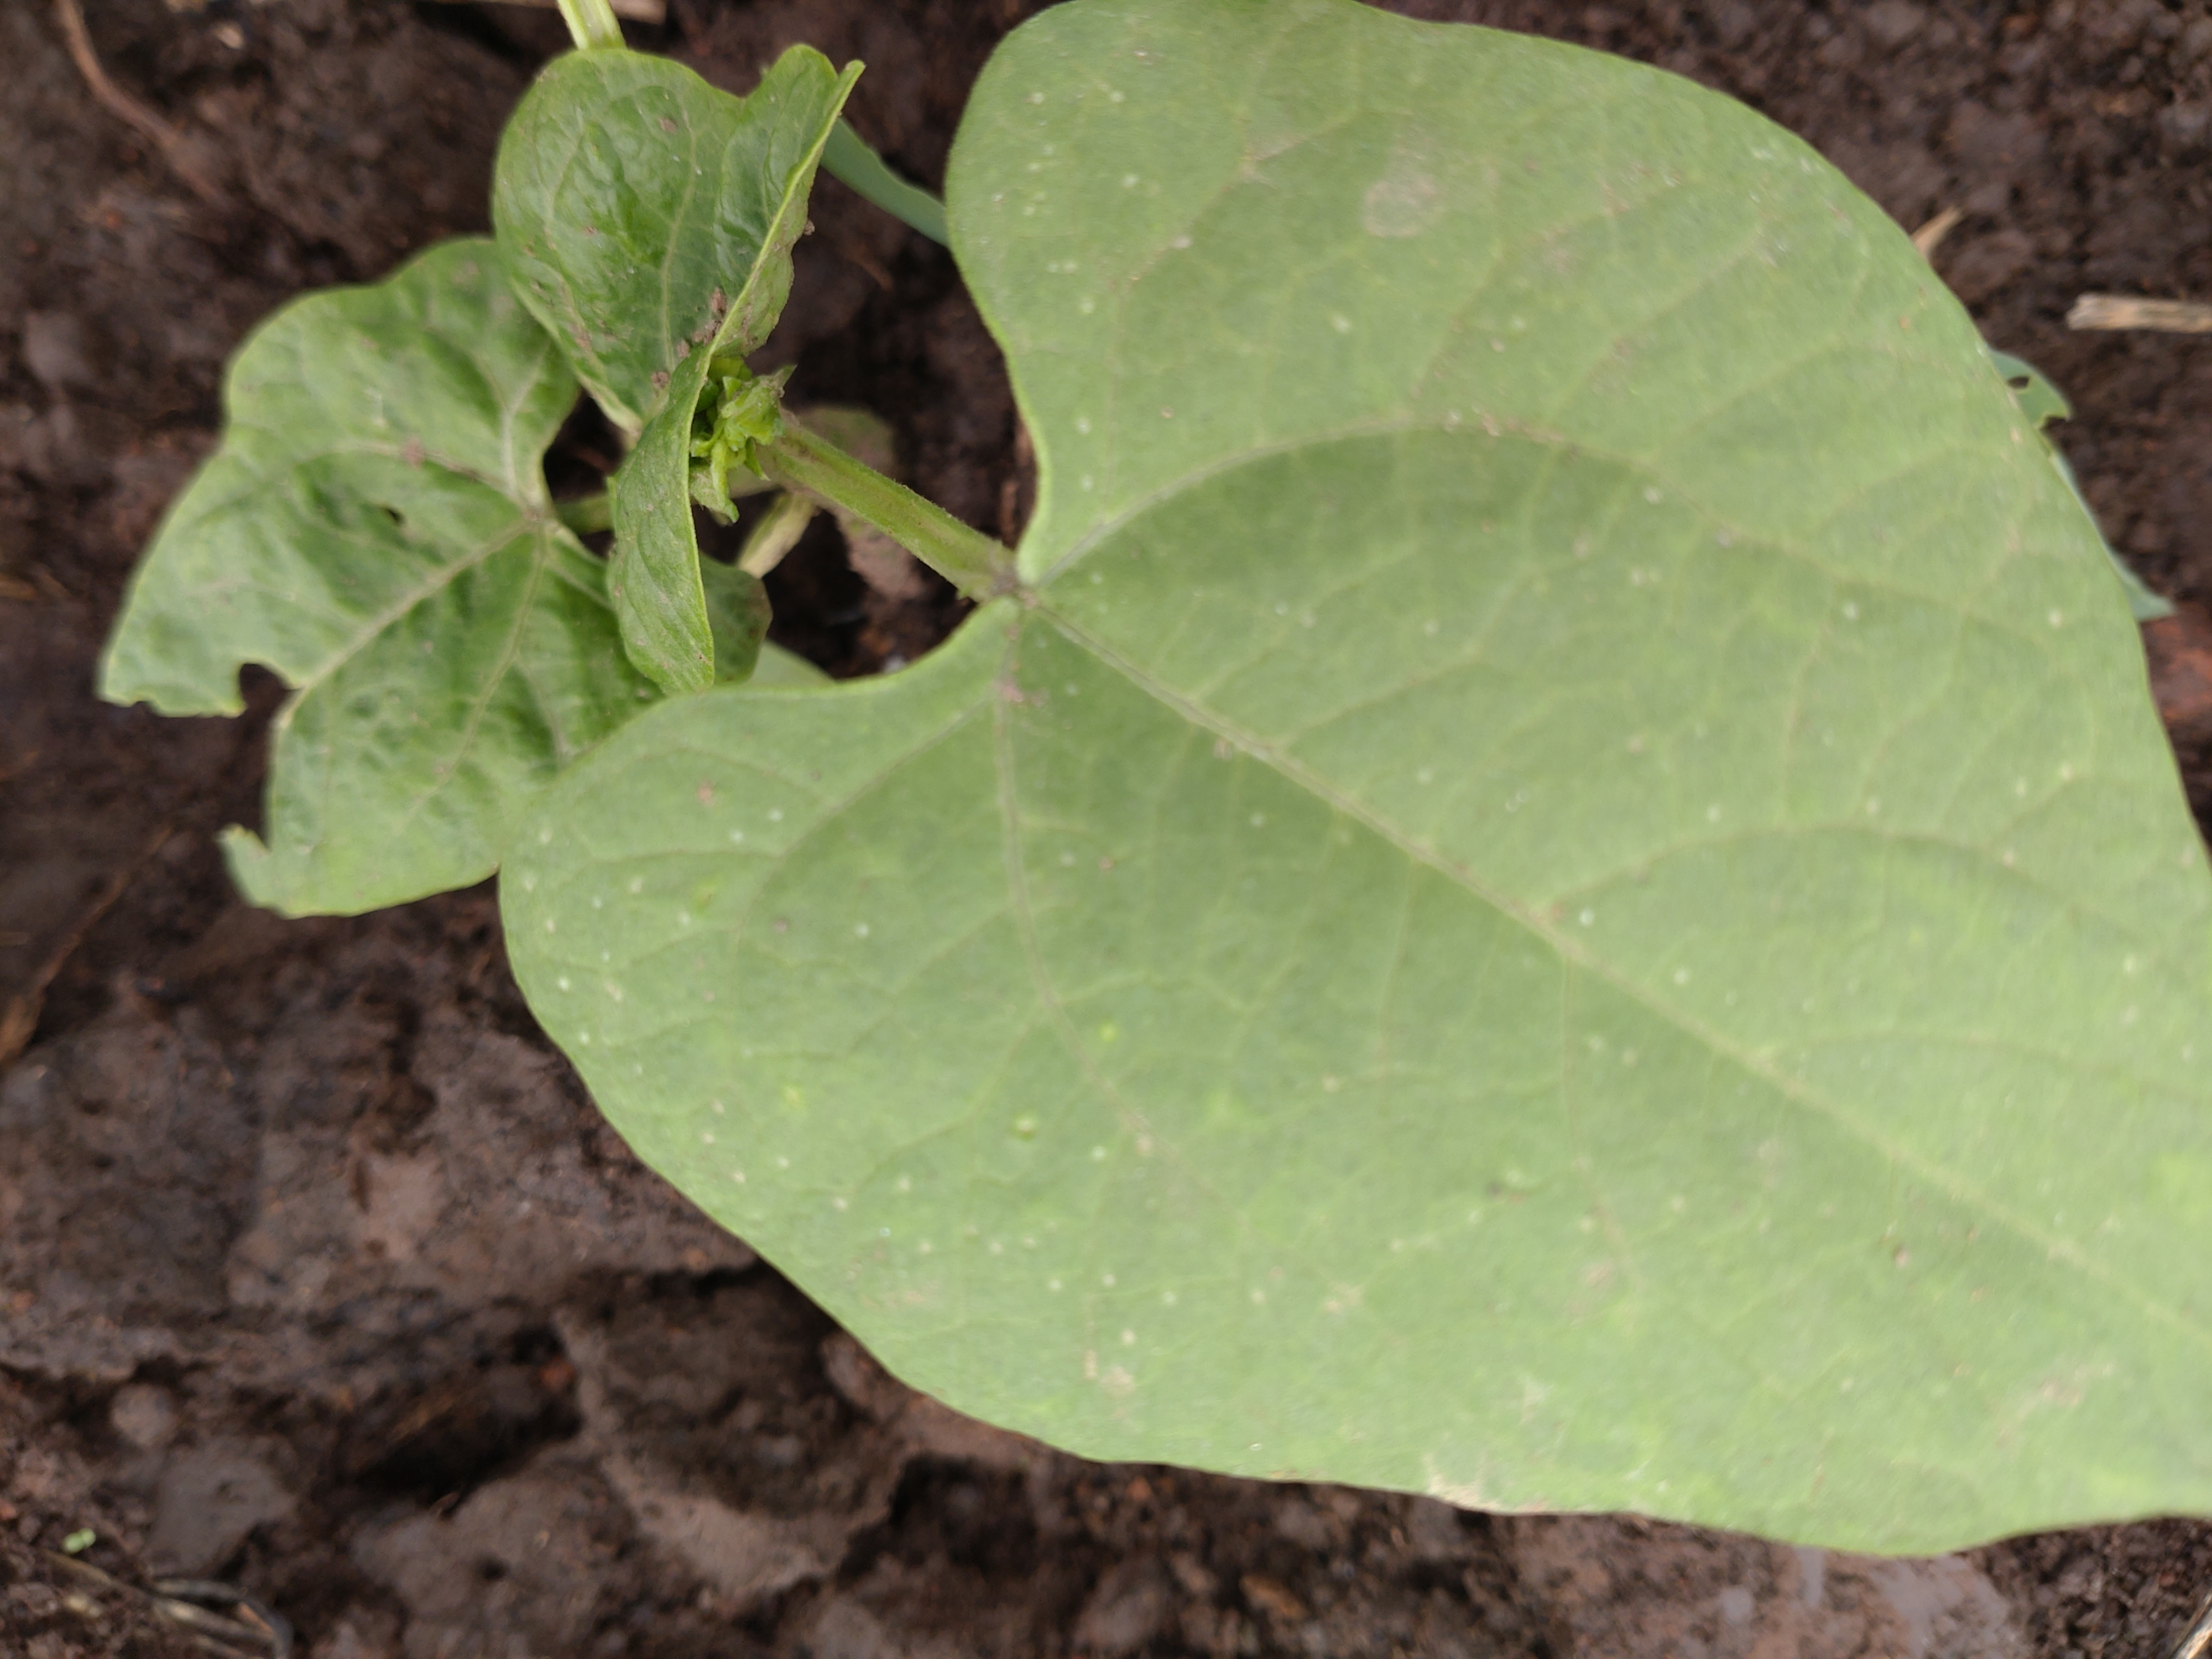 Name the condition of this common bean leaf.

healthy
